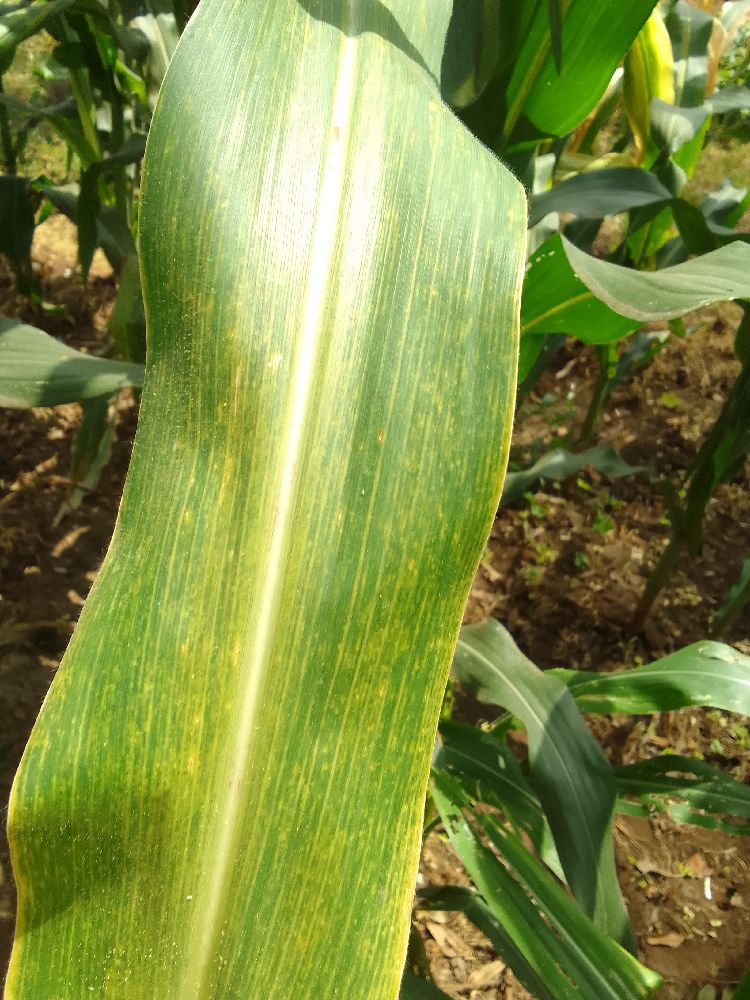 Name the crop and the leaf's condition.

maize, maize lethal necrosis
